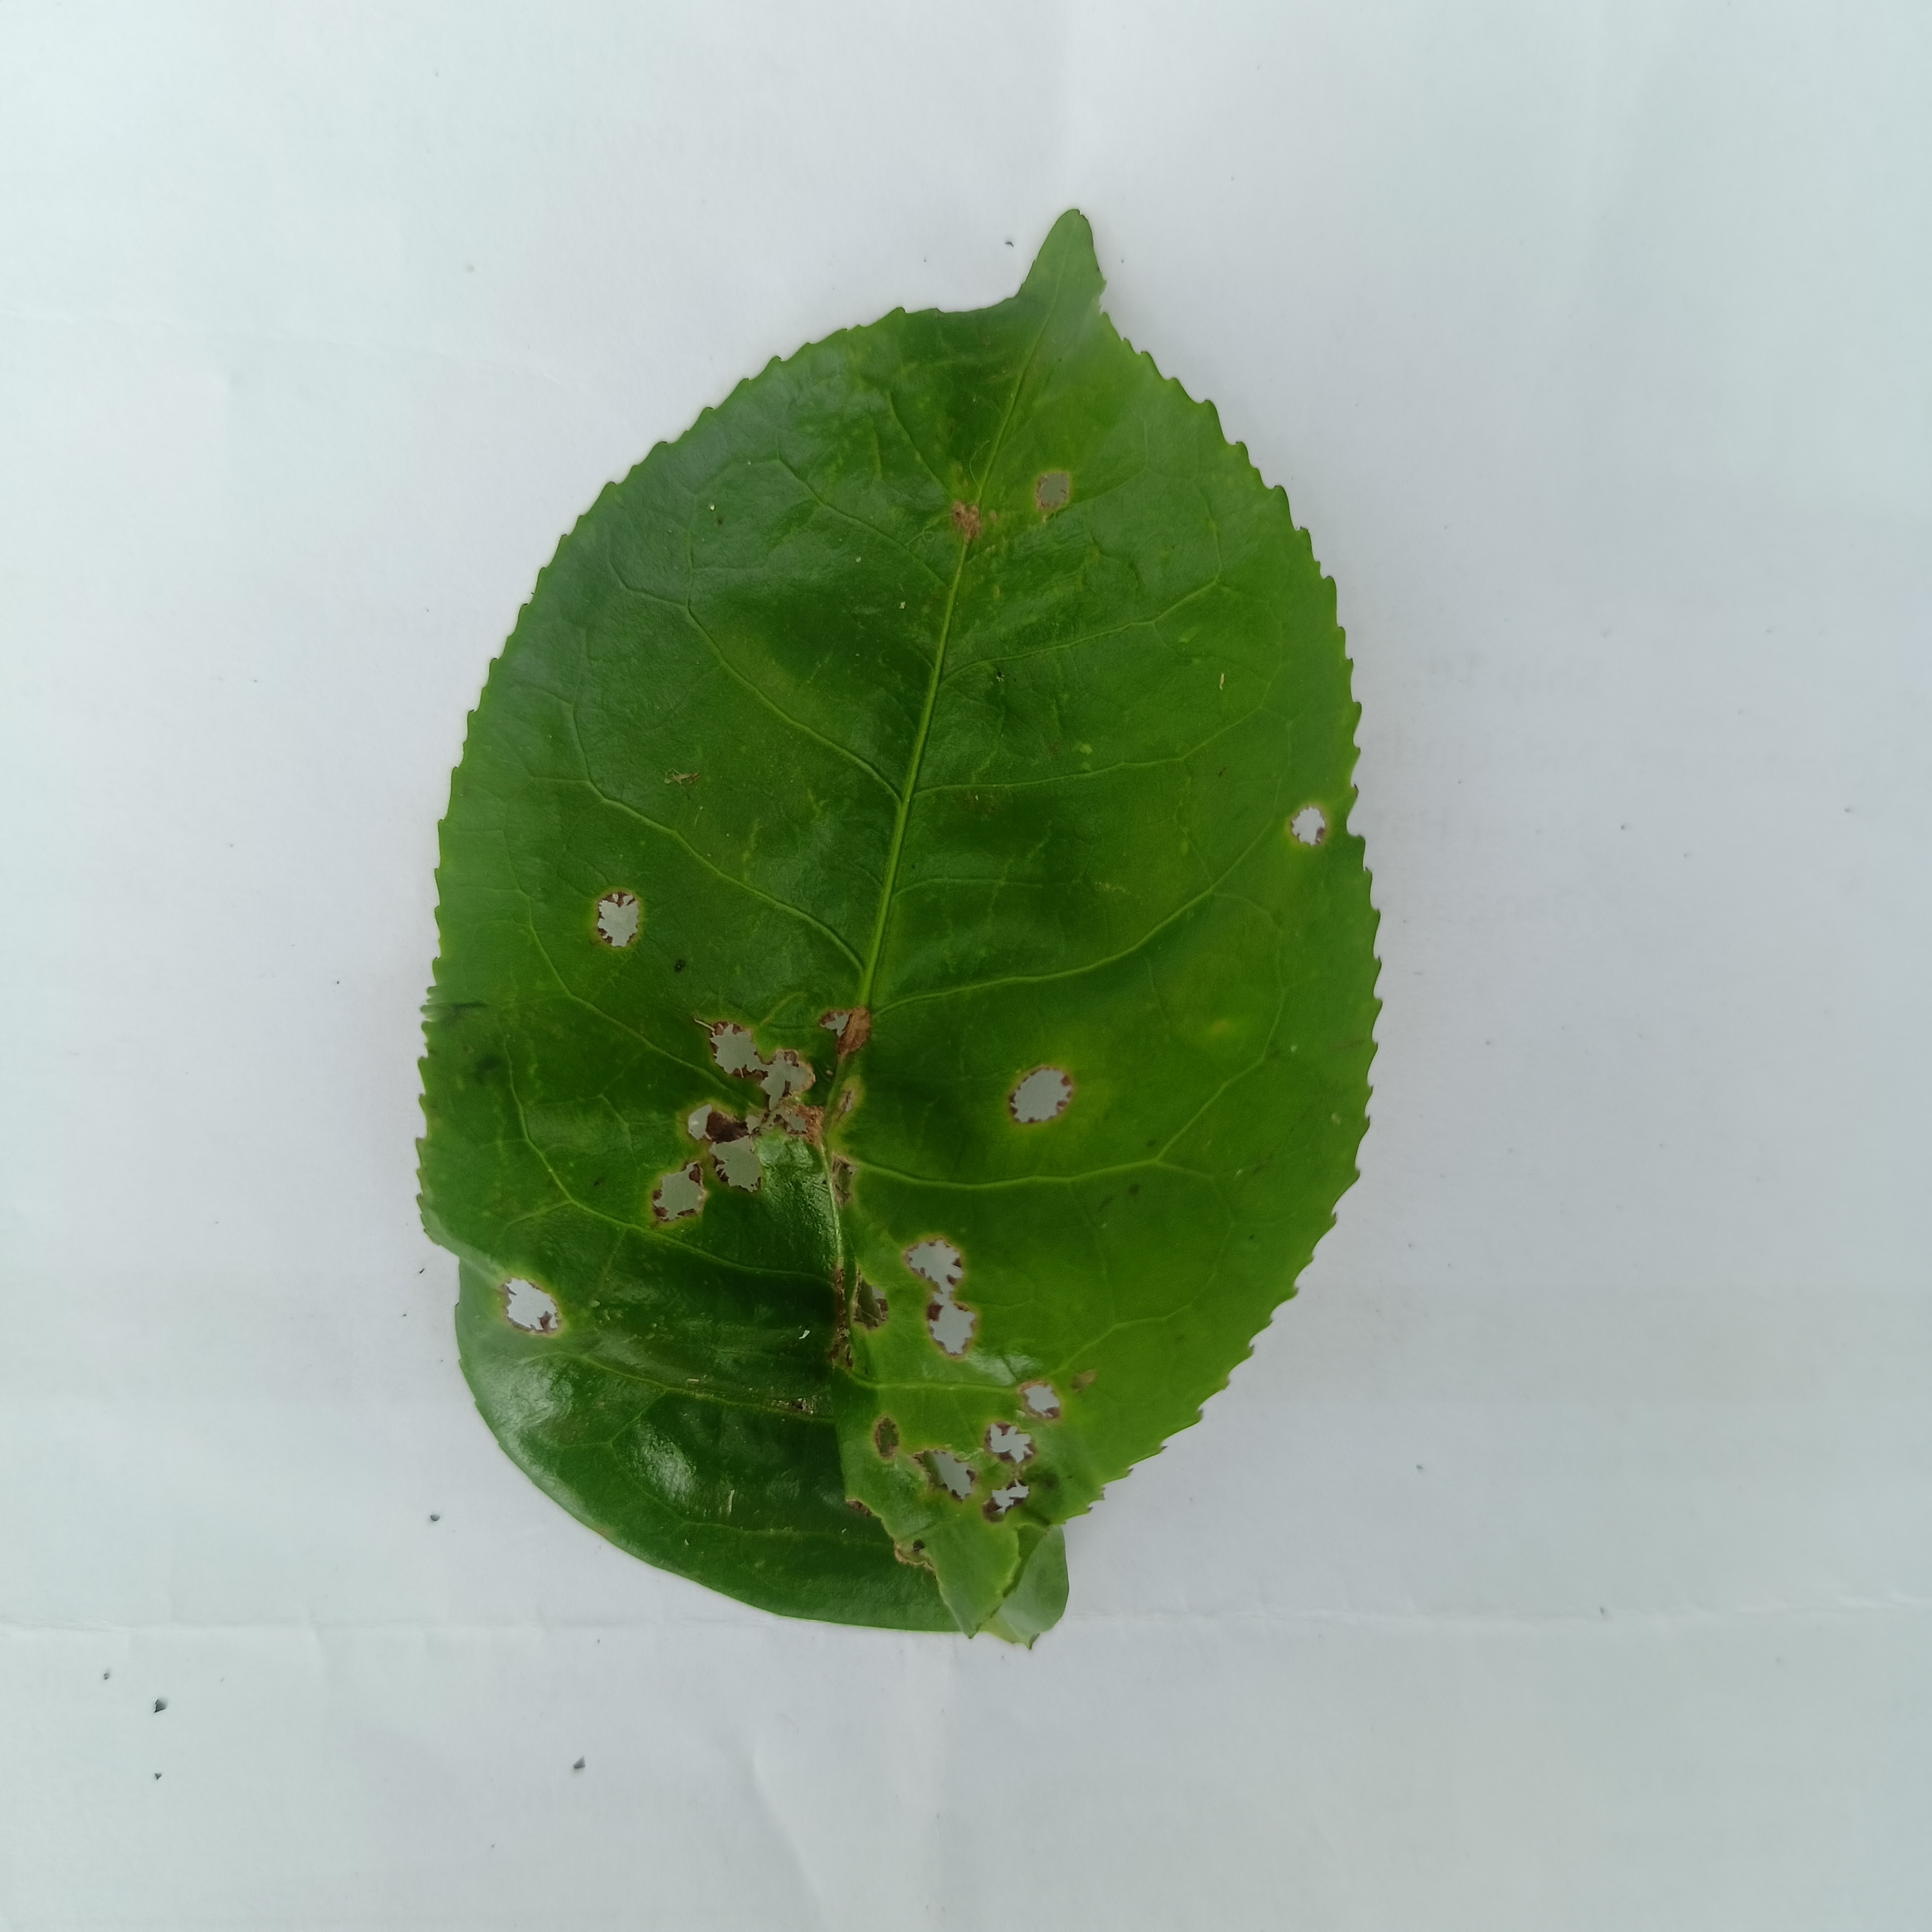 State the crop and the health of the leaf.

tea, helopeltis
